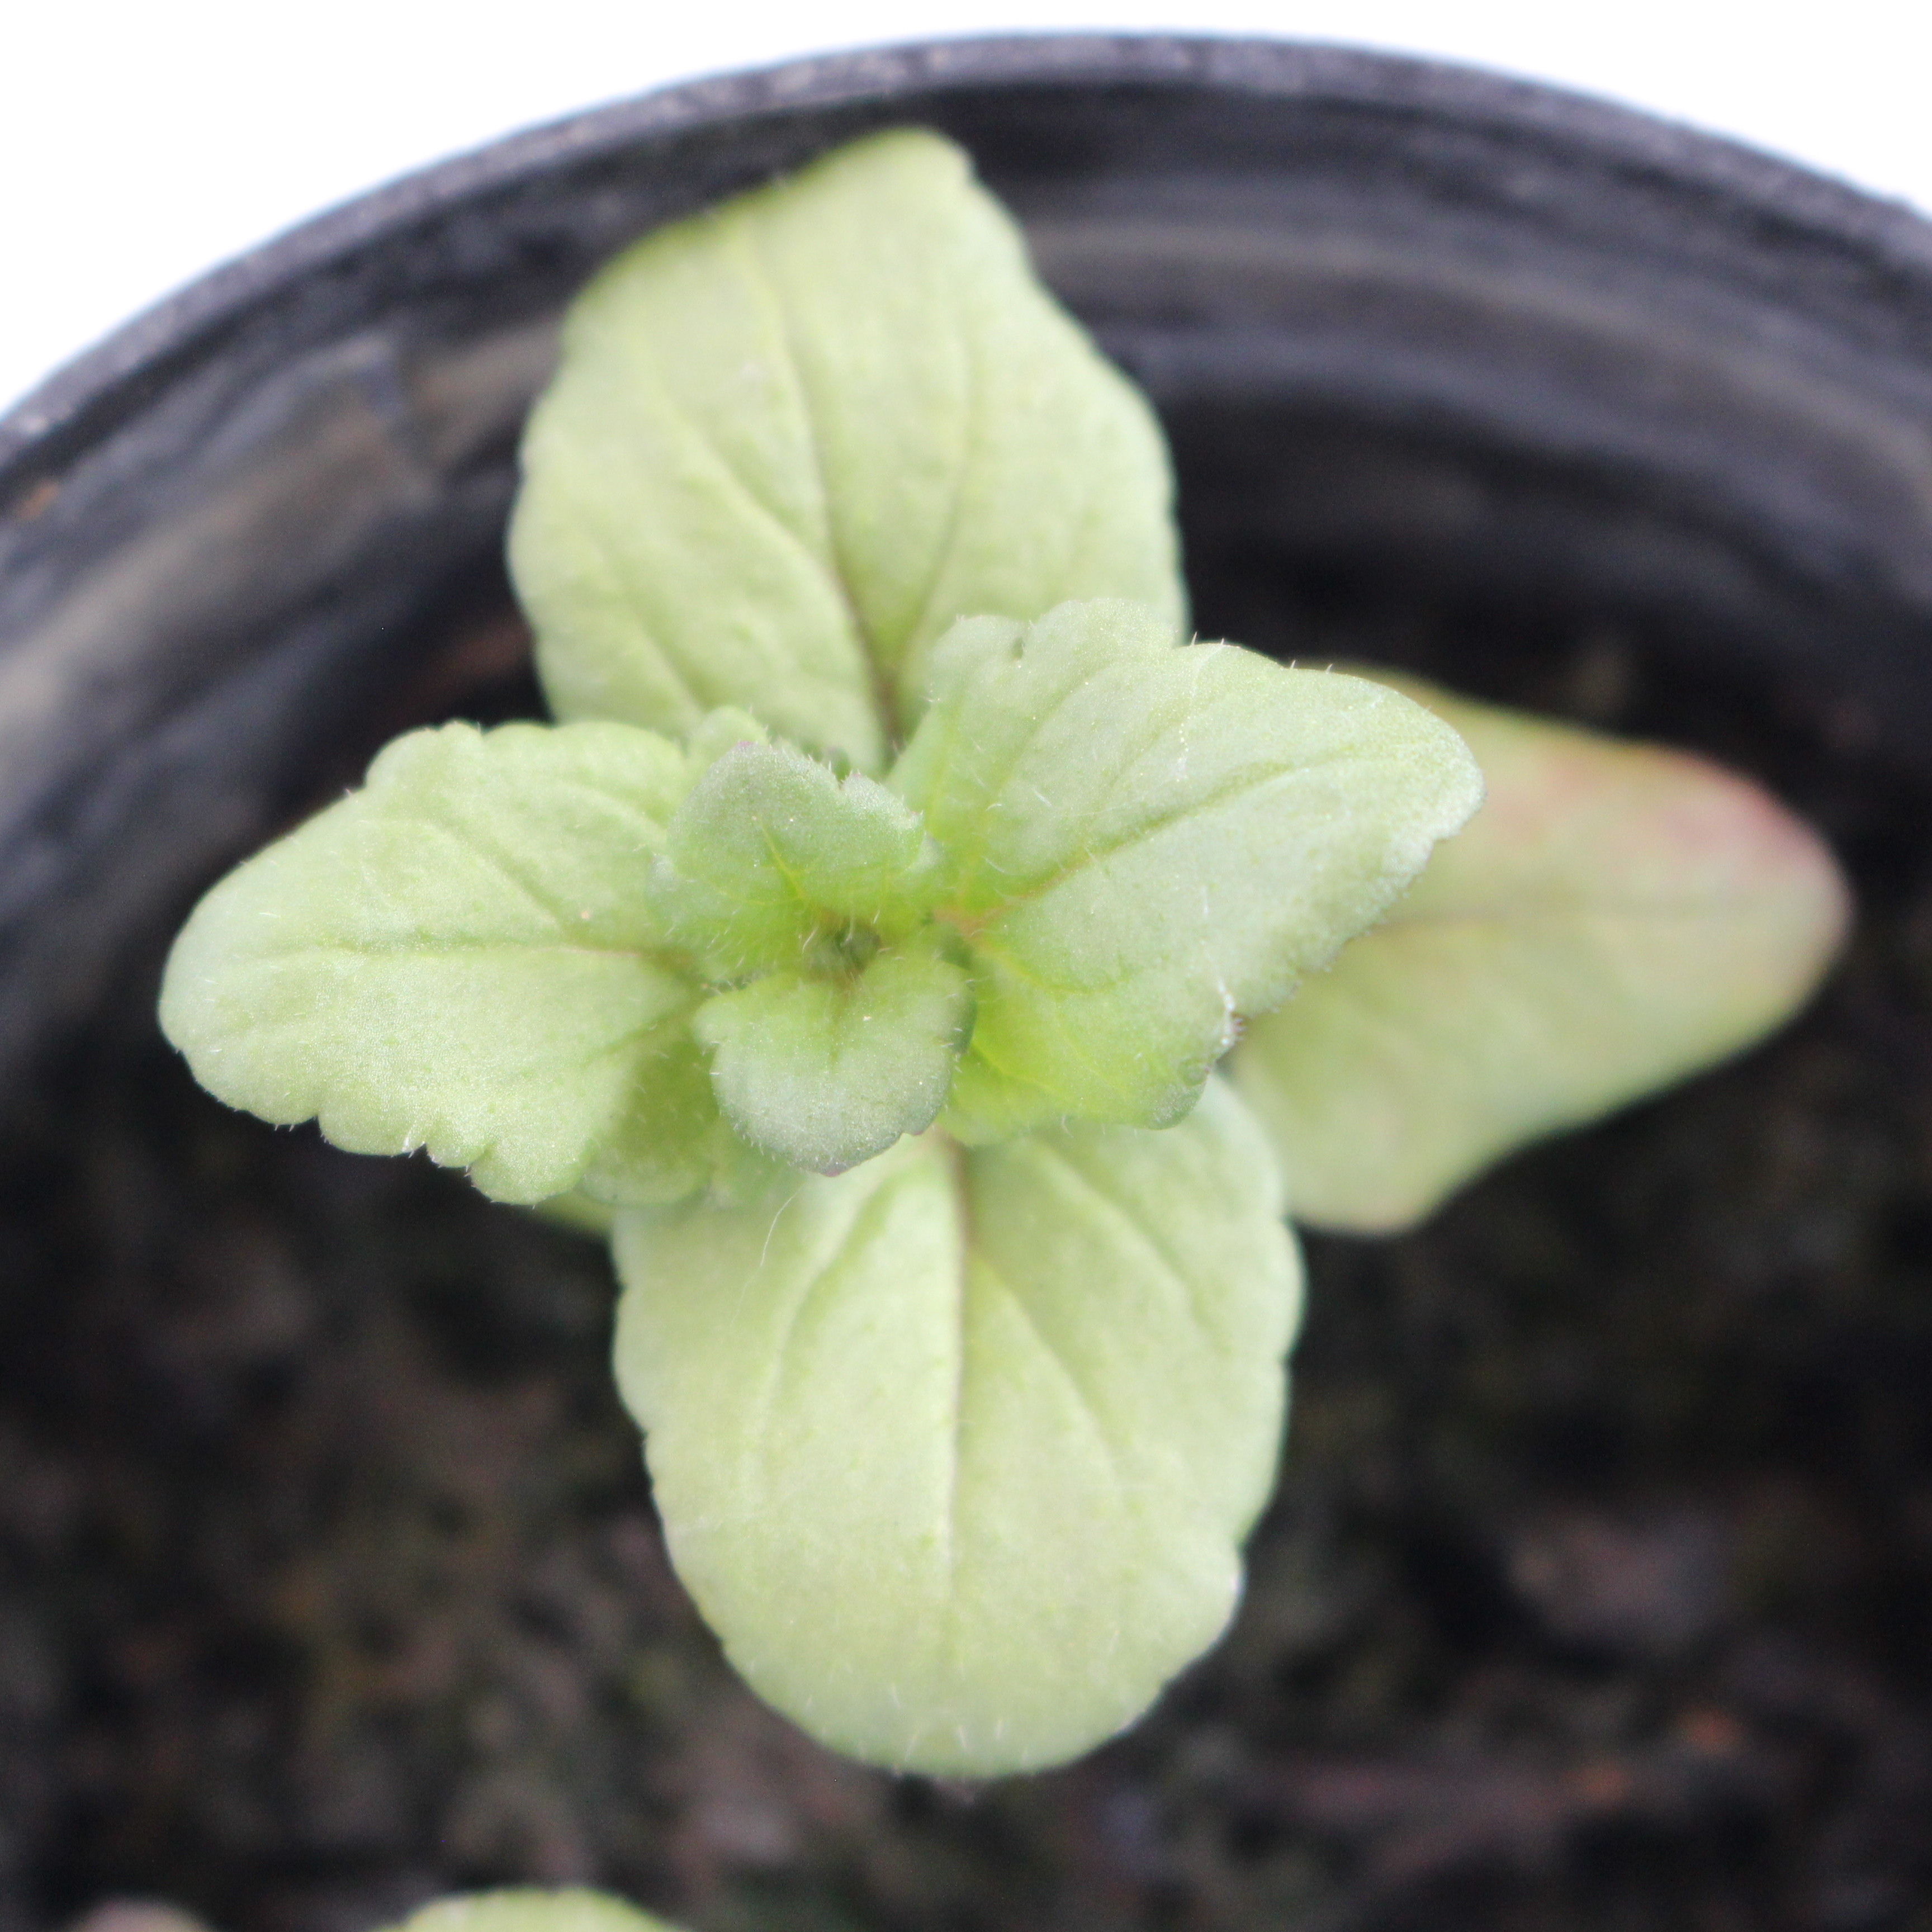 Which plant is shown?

Veronica persica
